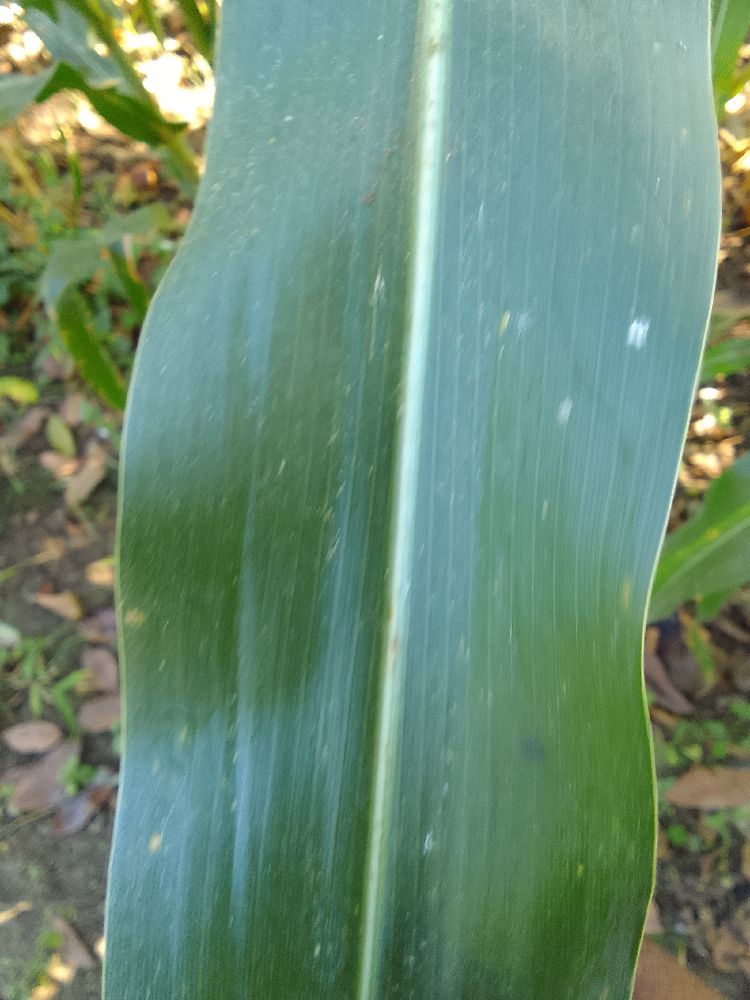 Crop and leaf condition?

maize, healthy
